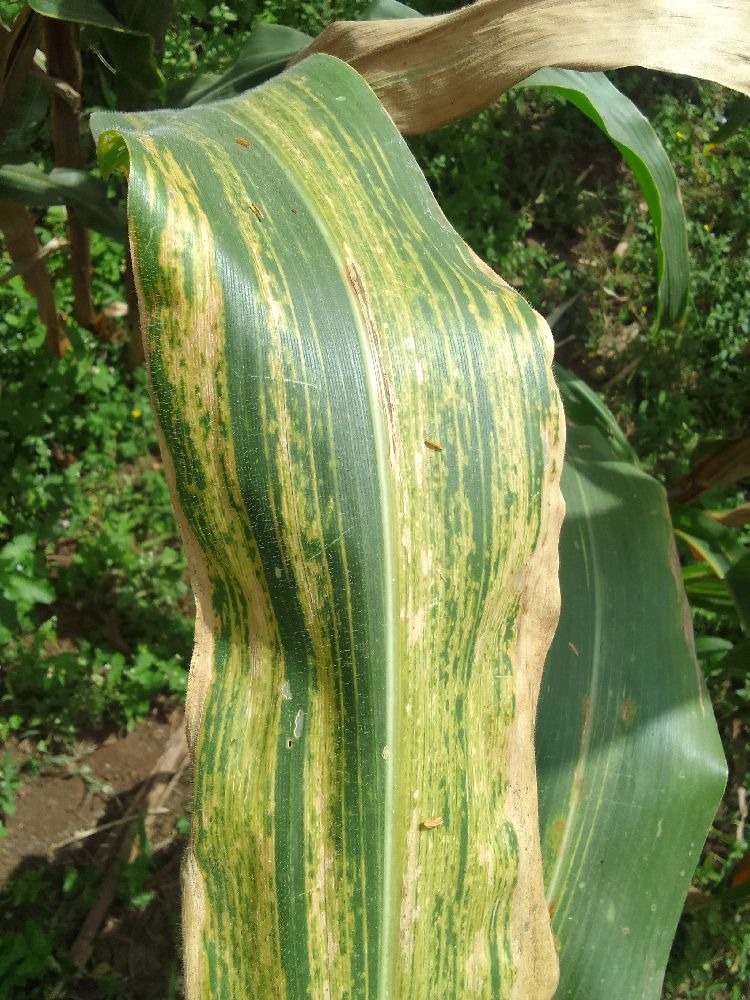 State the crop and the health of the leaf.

maize, maize lethal necrosis
